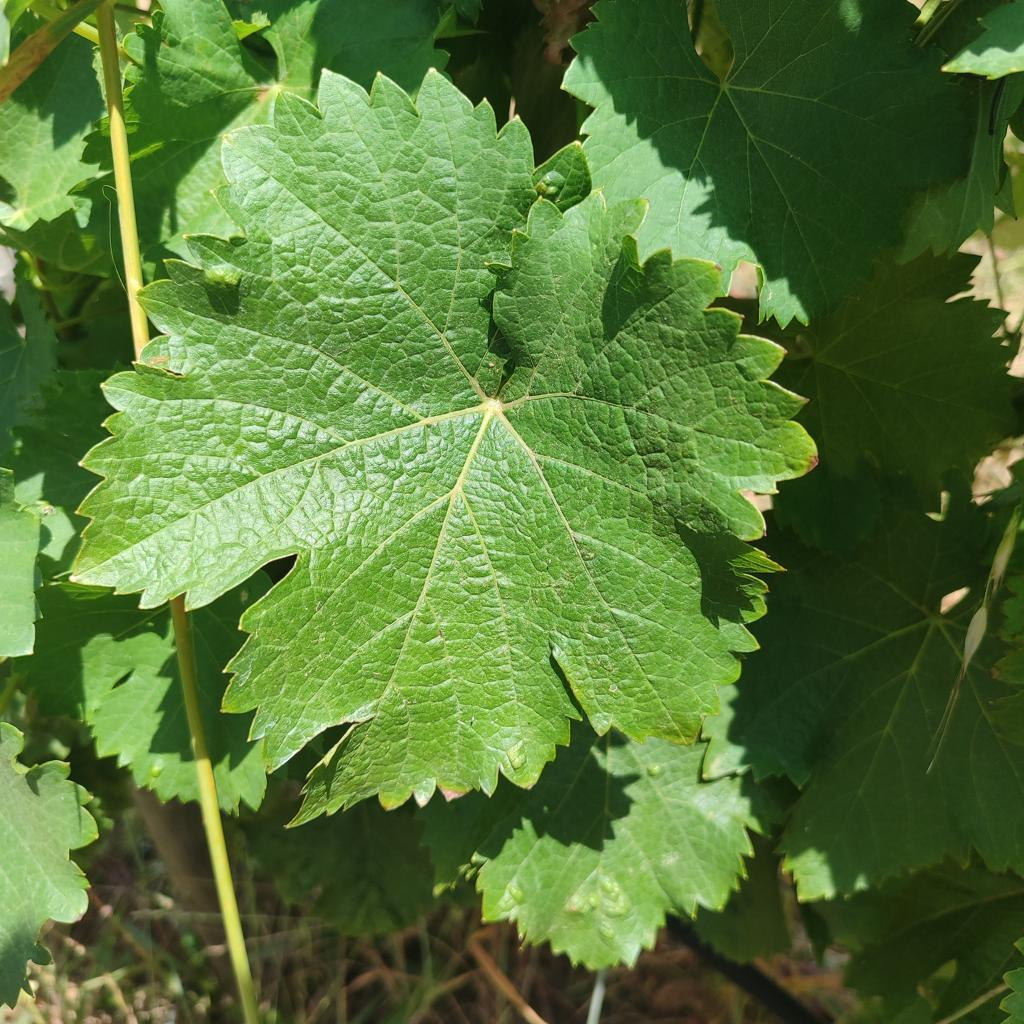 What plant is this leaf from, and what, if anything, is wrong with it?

grapevine, healthy
